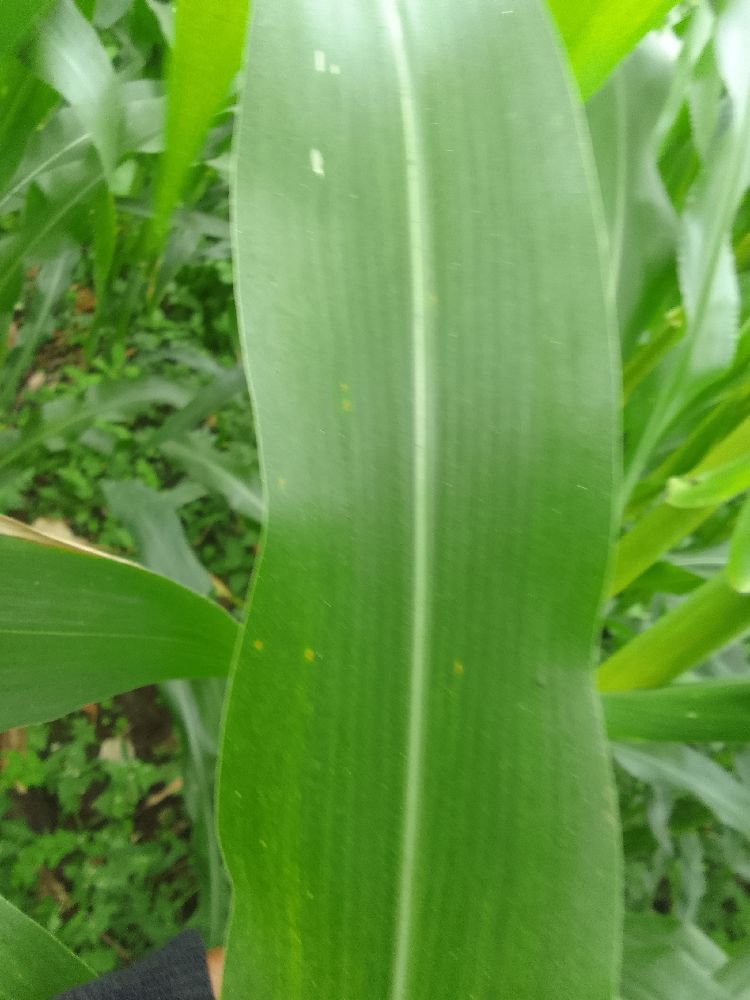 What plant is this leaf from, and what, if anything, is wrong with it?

maize, healthy
